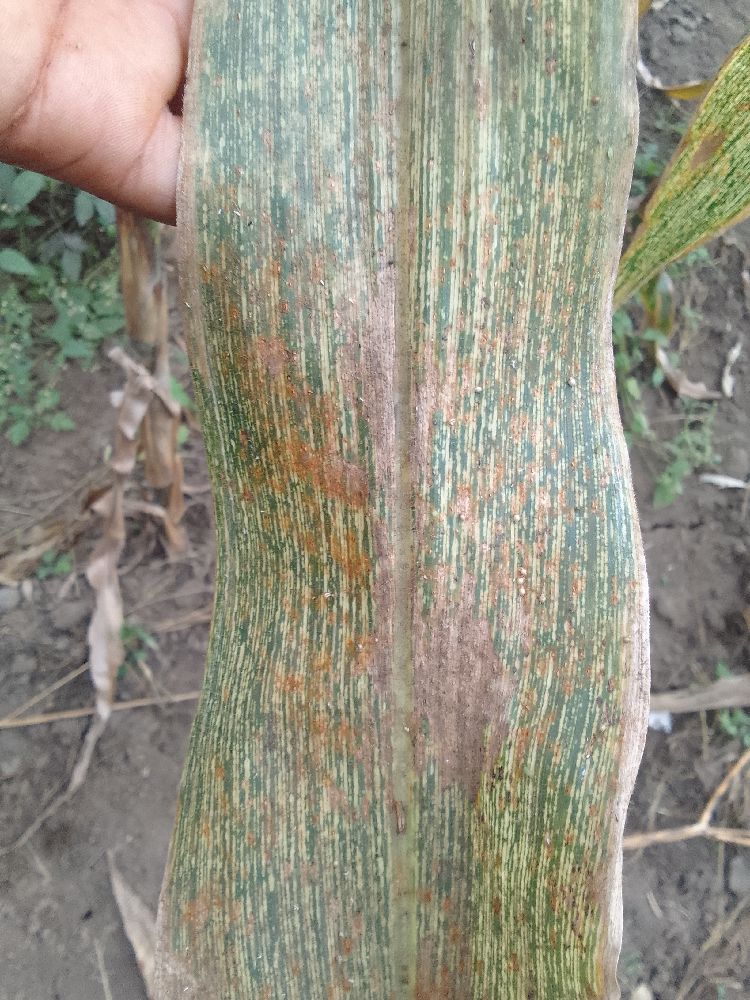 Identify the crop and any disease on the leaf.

maize, maize streak virus
